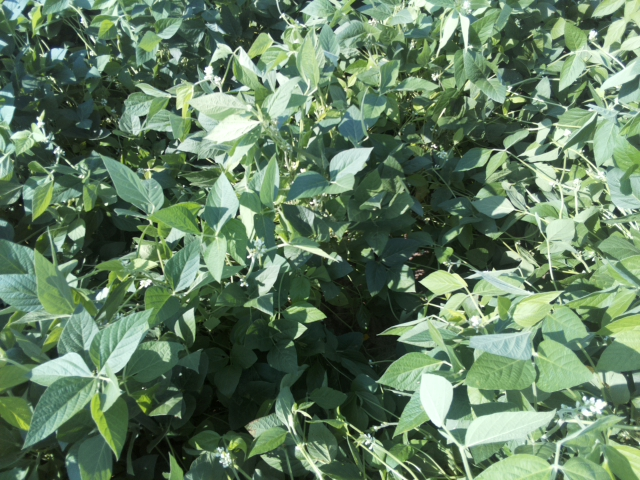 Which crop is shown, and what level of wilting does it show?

soybean, leaves with no wilting
